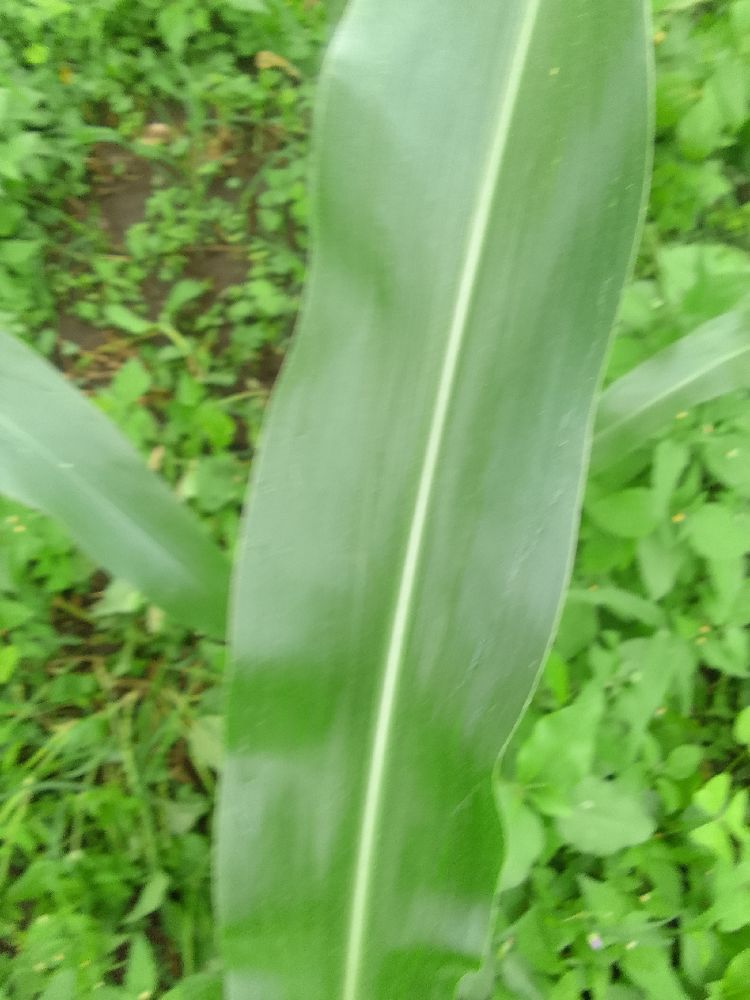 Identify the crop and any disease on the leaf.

maize, healthy
